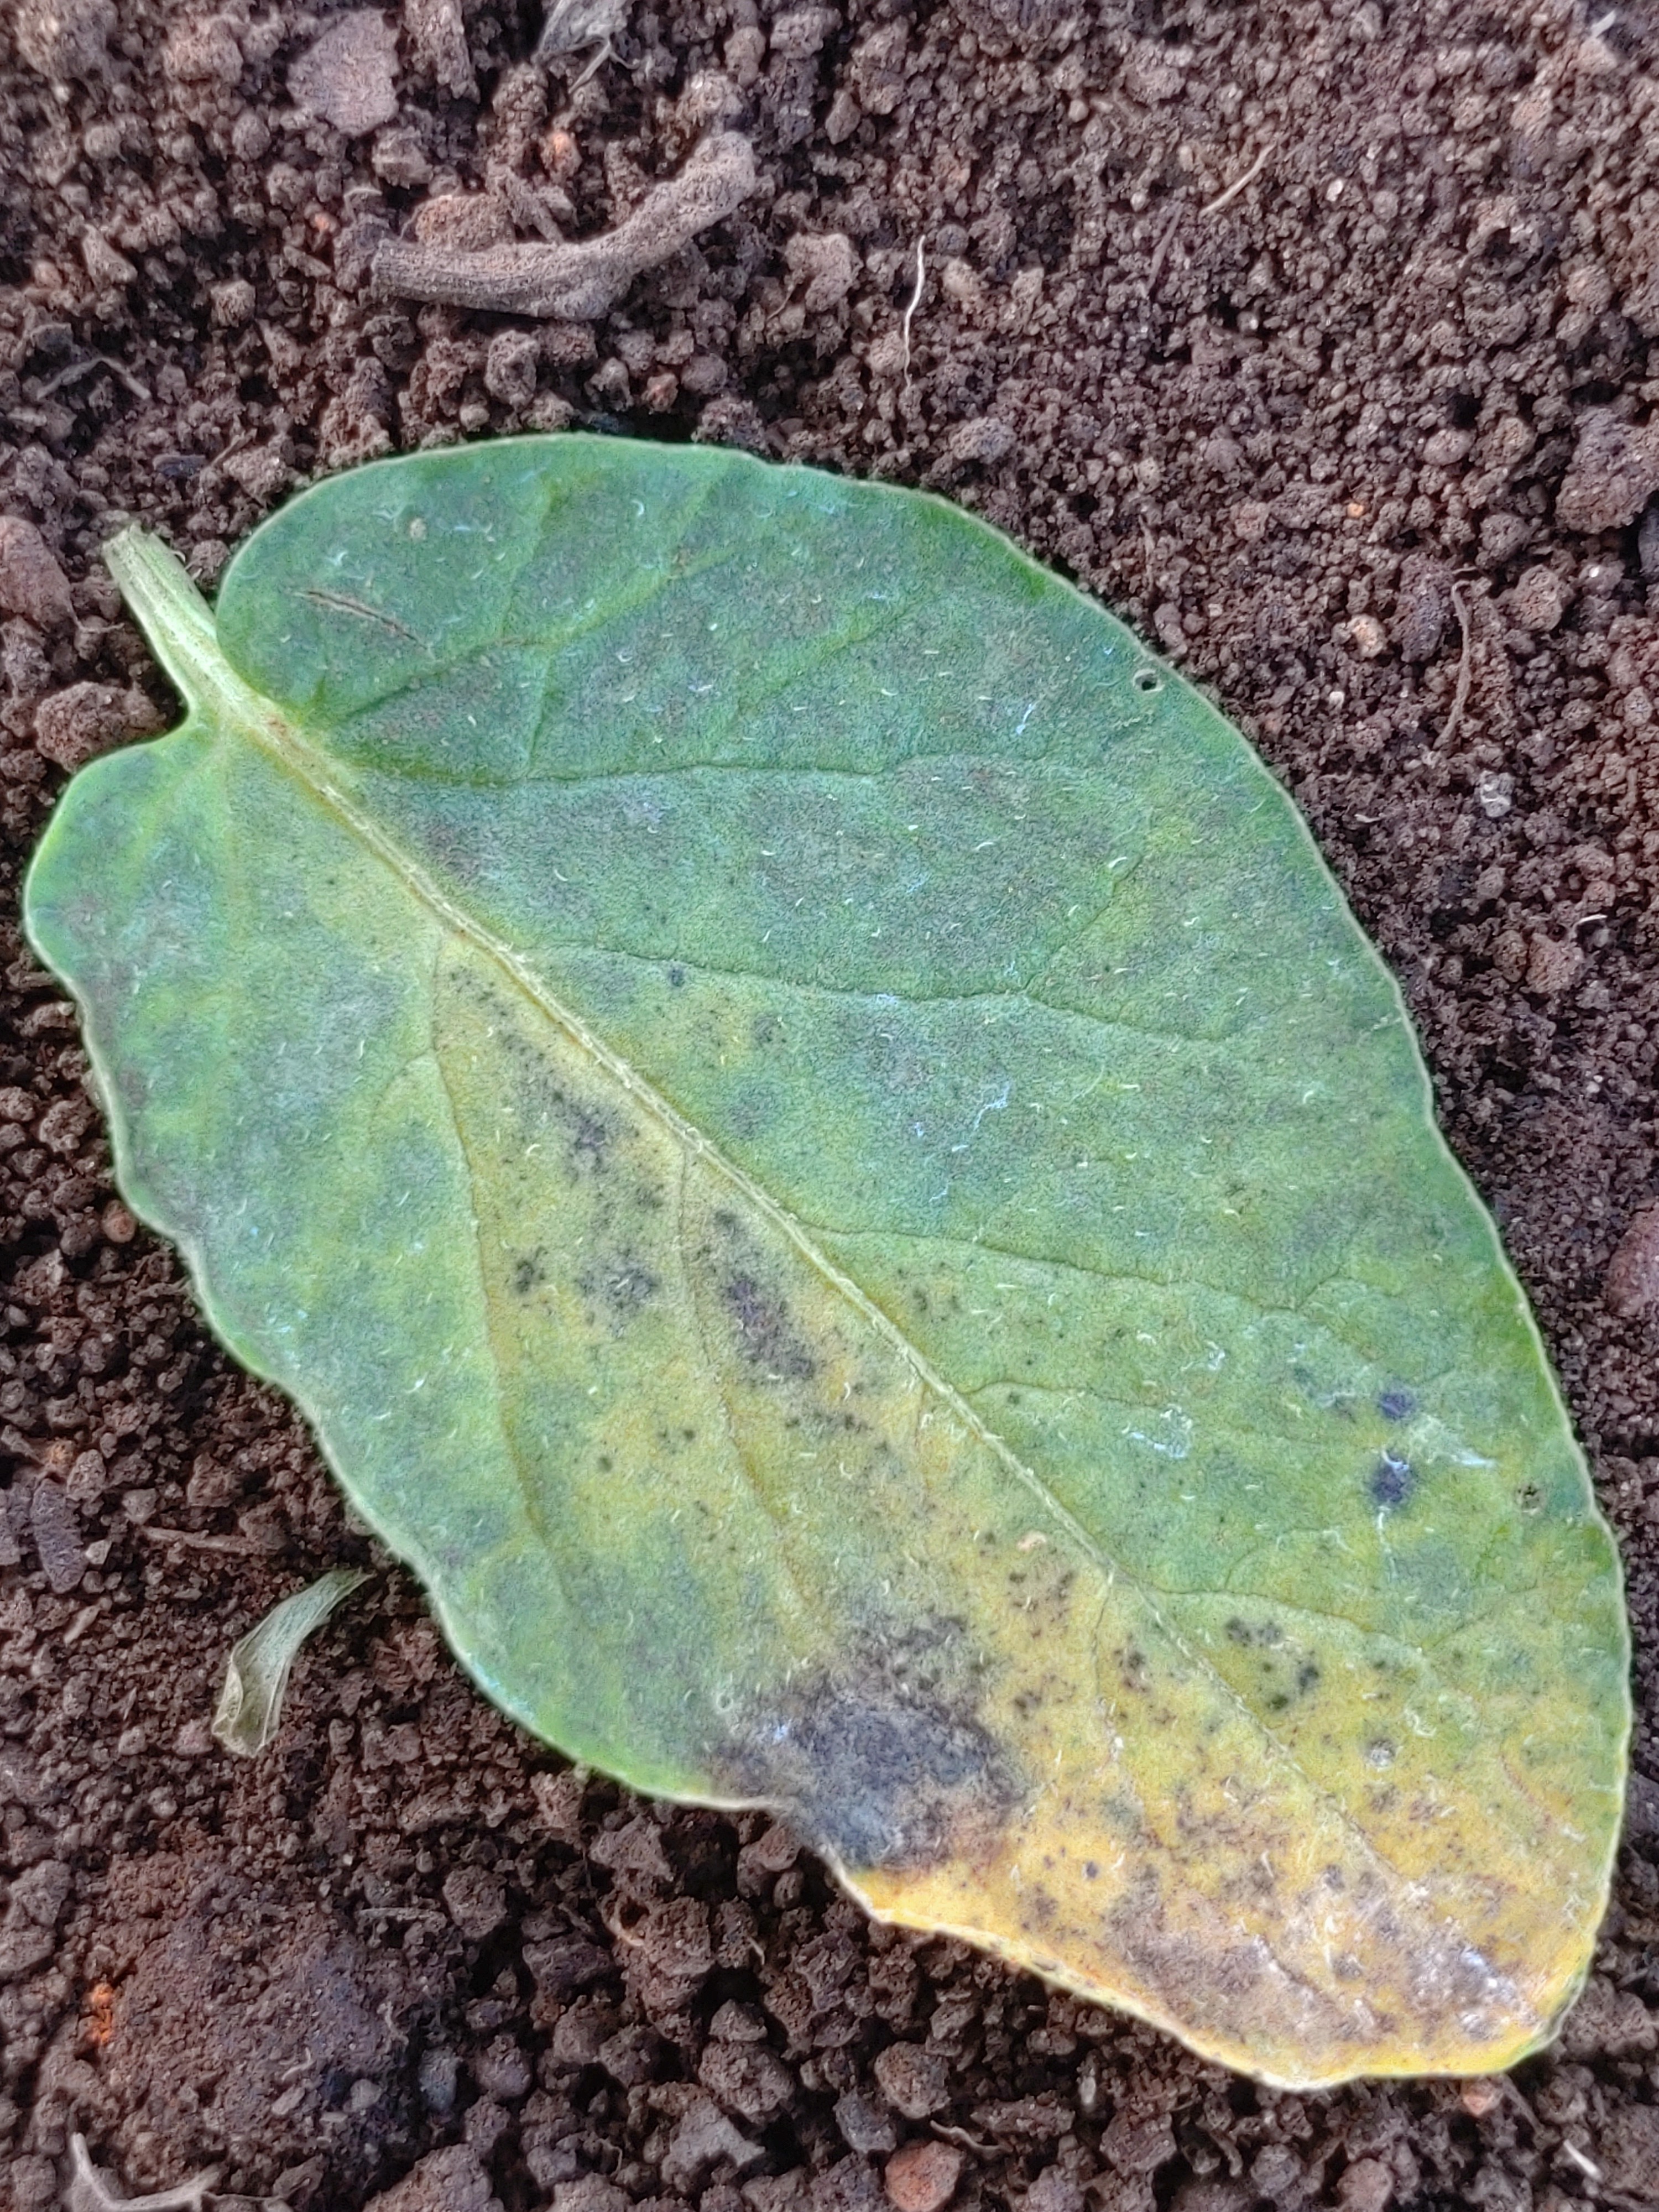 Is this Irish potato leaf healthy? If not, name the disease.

late blight
